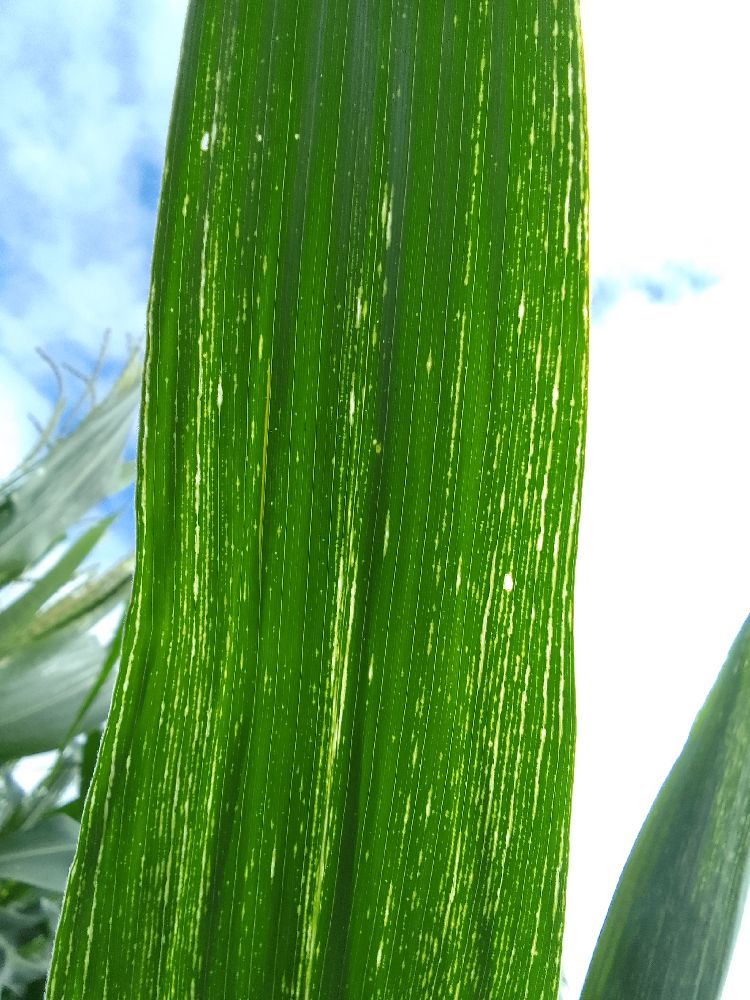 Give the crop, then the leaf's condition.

maize, maize streak virus
